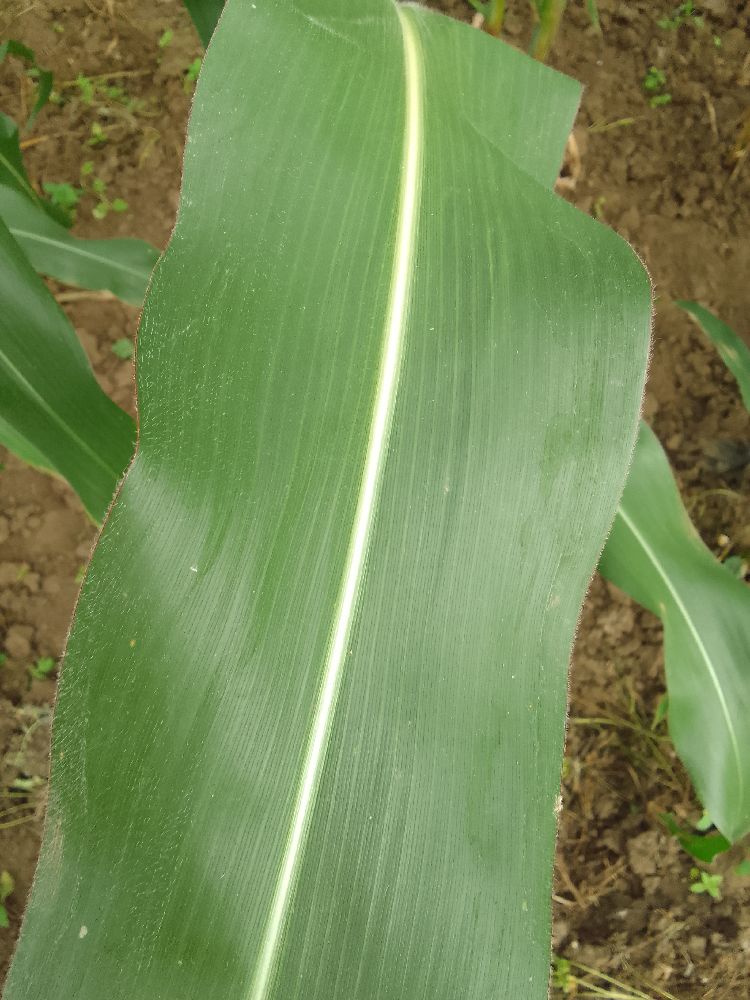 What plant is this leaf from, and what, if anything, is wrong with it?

maize, healthy
